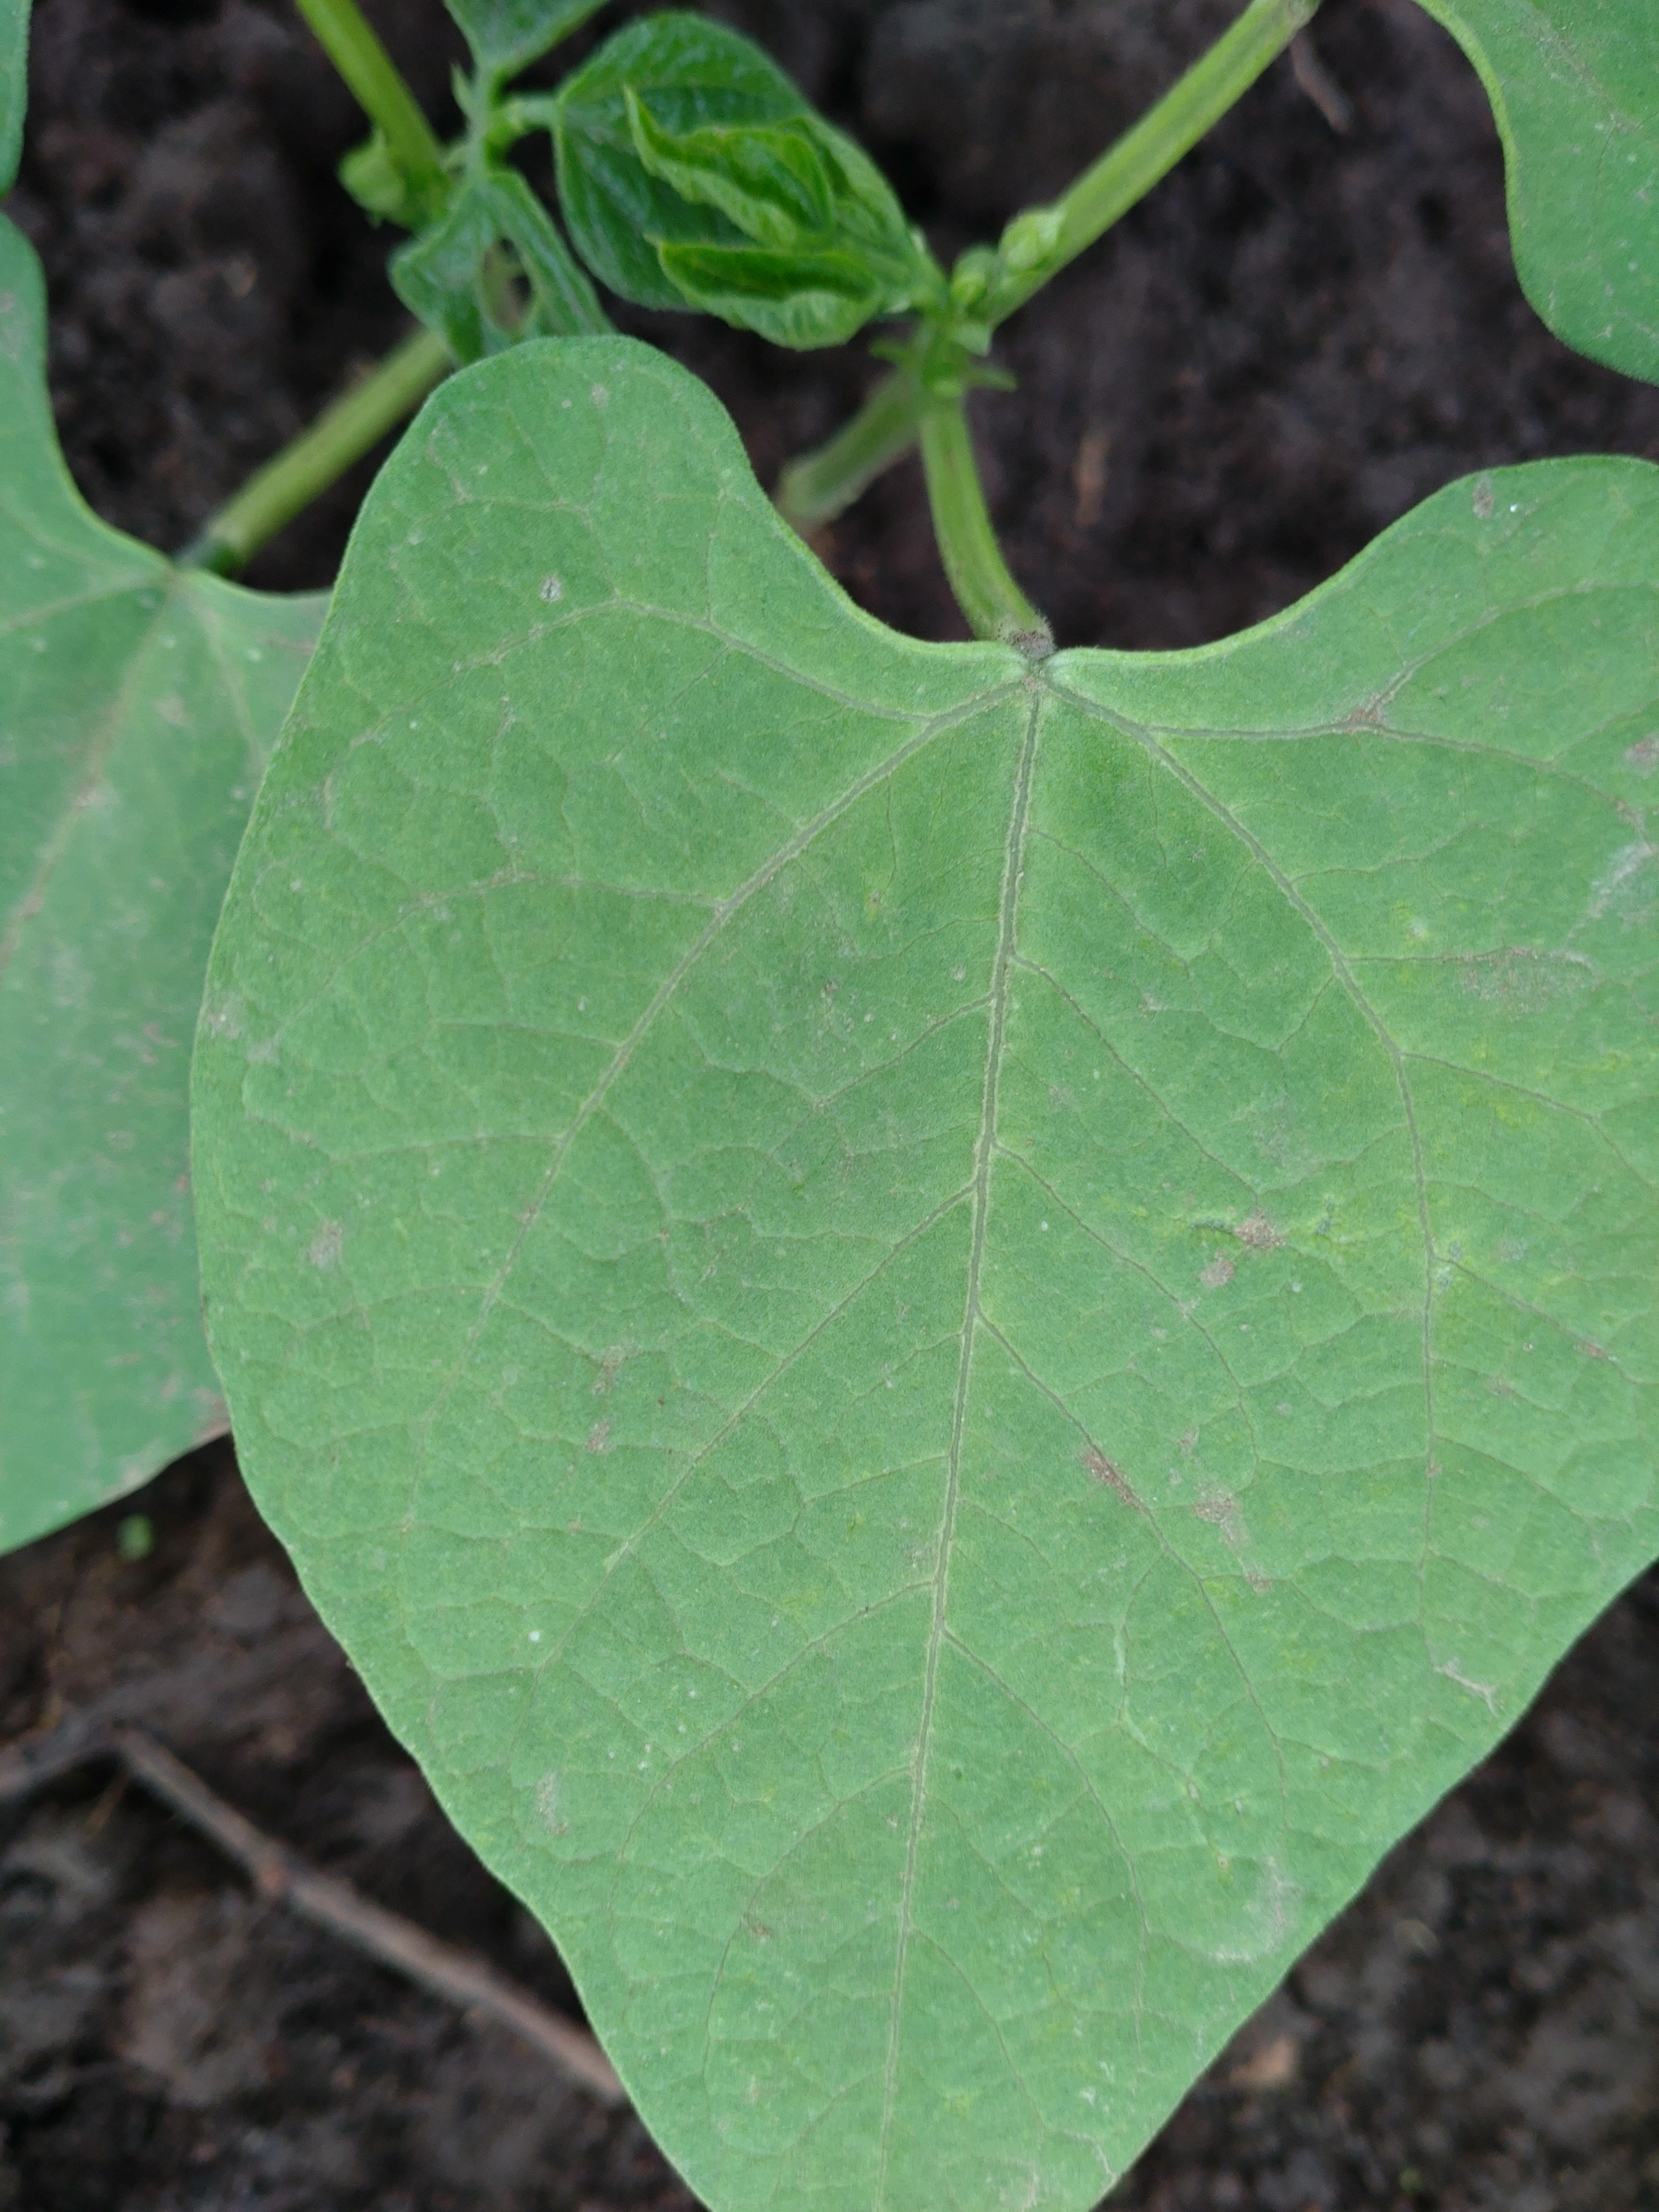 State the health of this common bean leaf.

healthy
